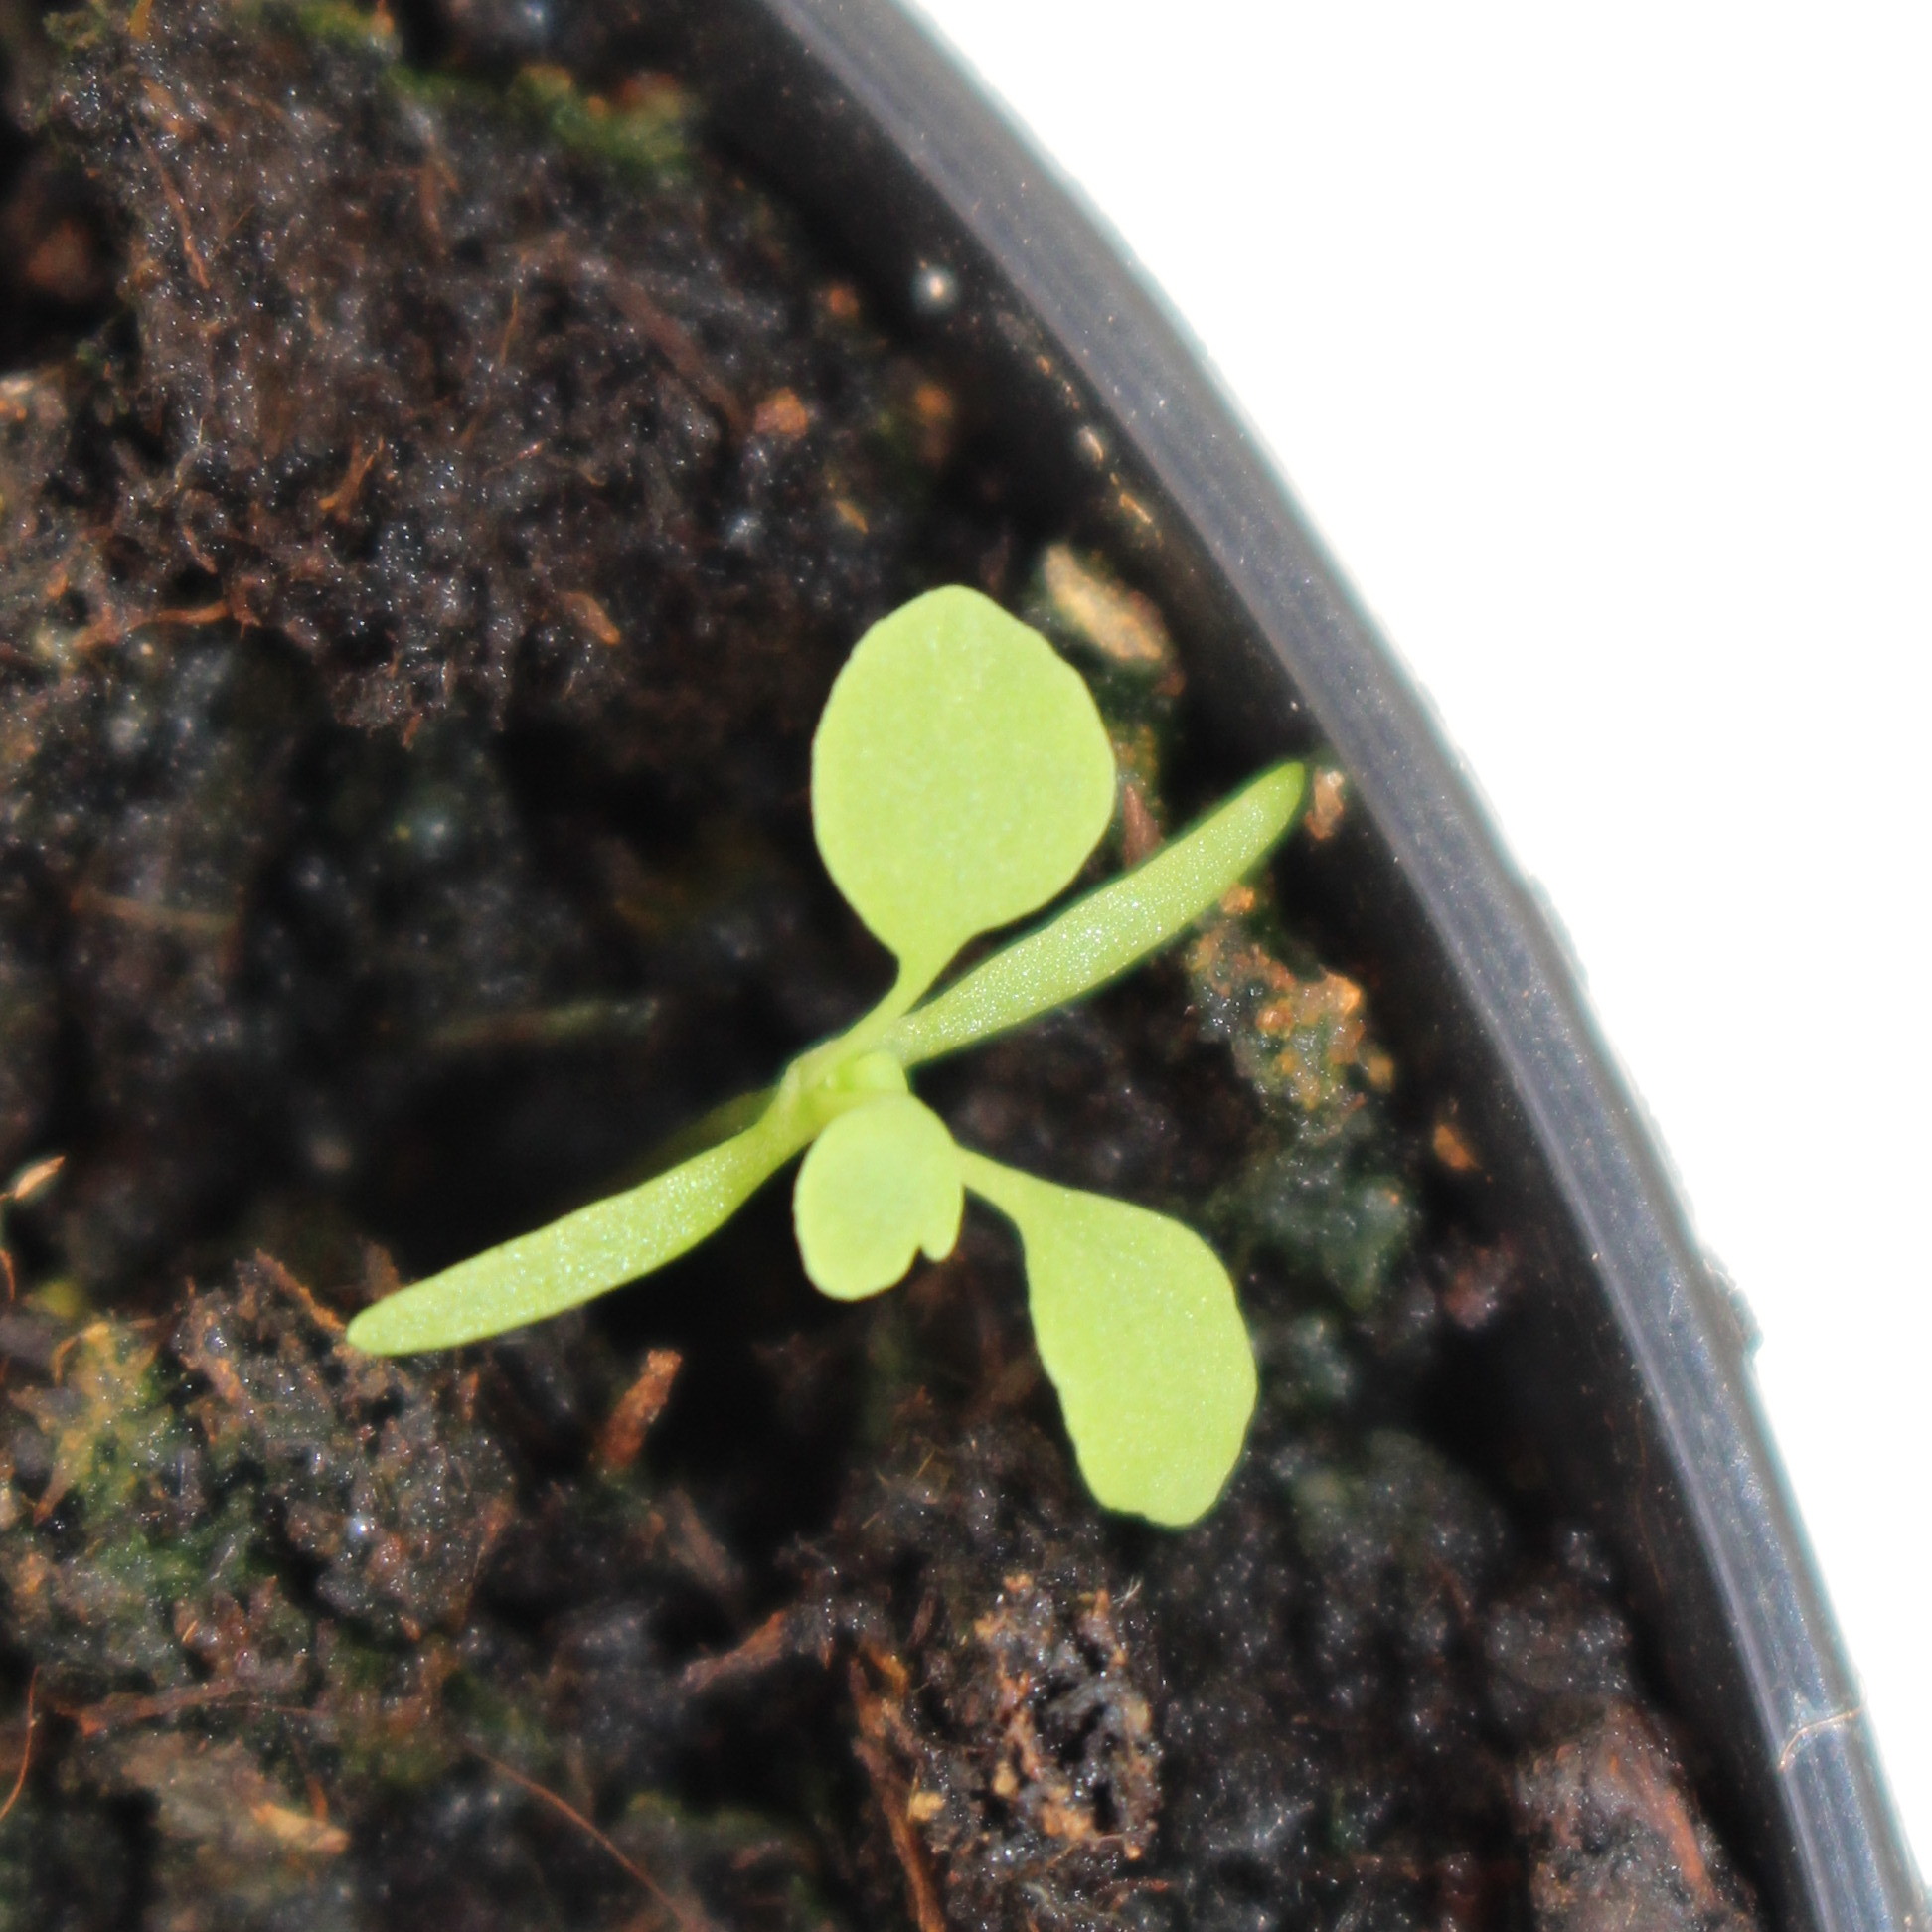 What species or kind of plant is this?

Papaver rhoeas
